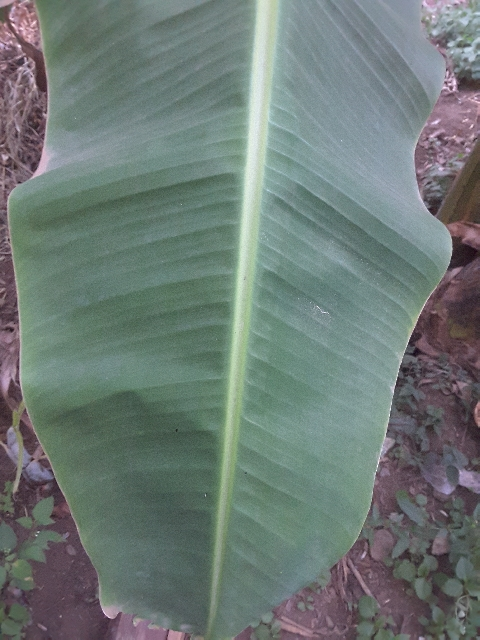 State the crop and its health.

banana, healthy
